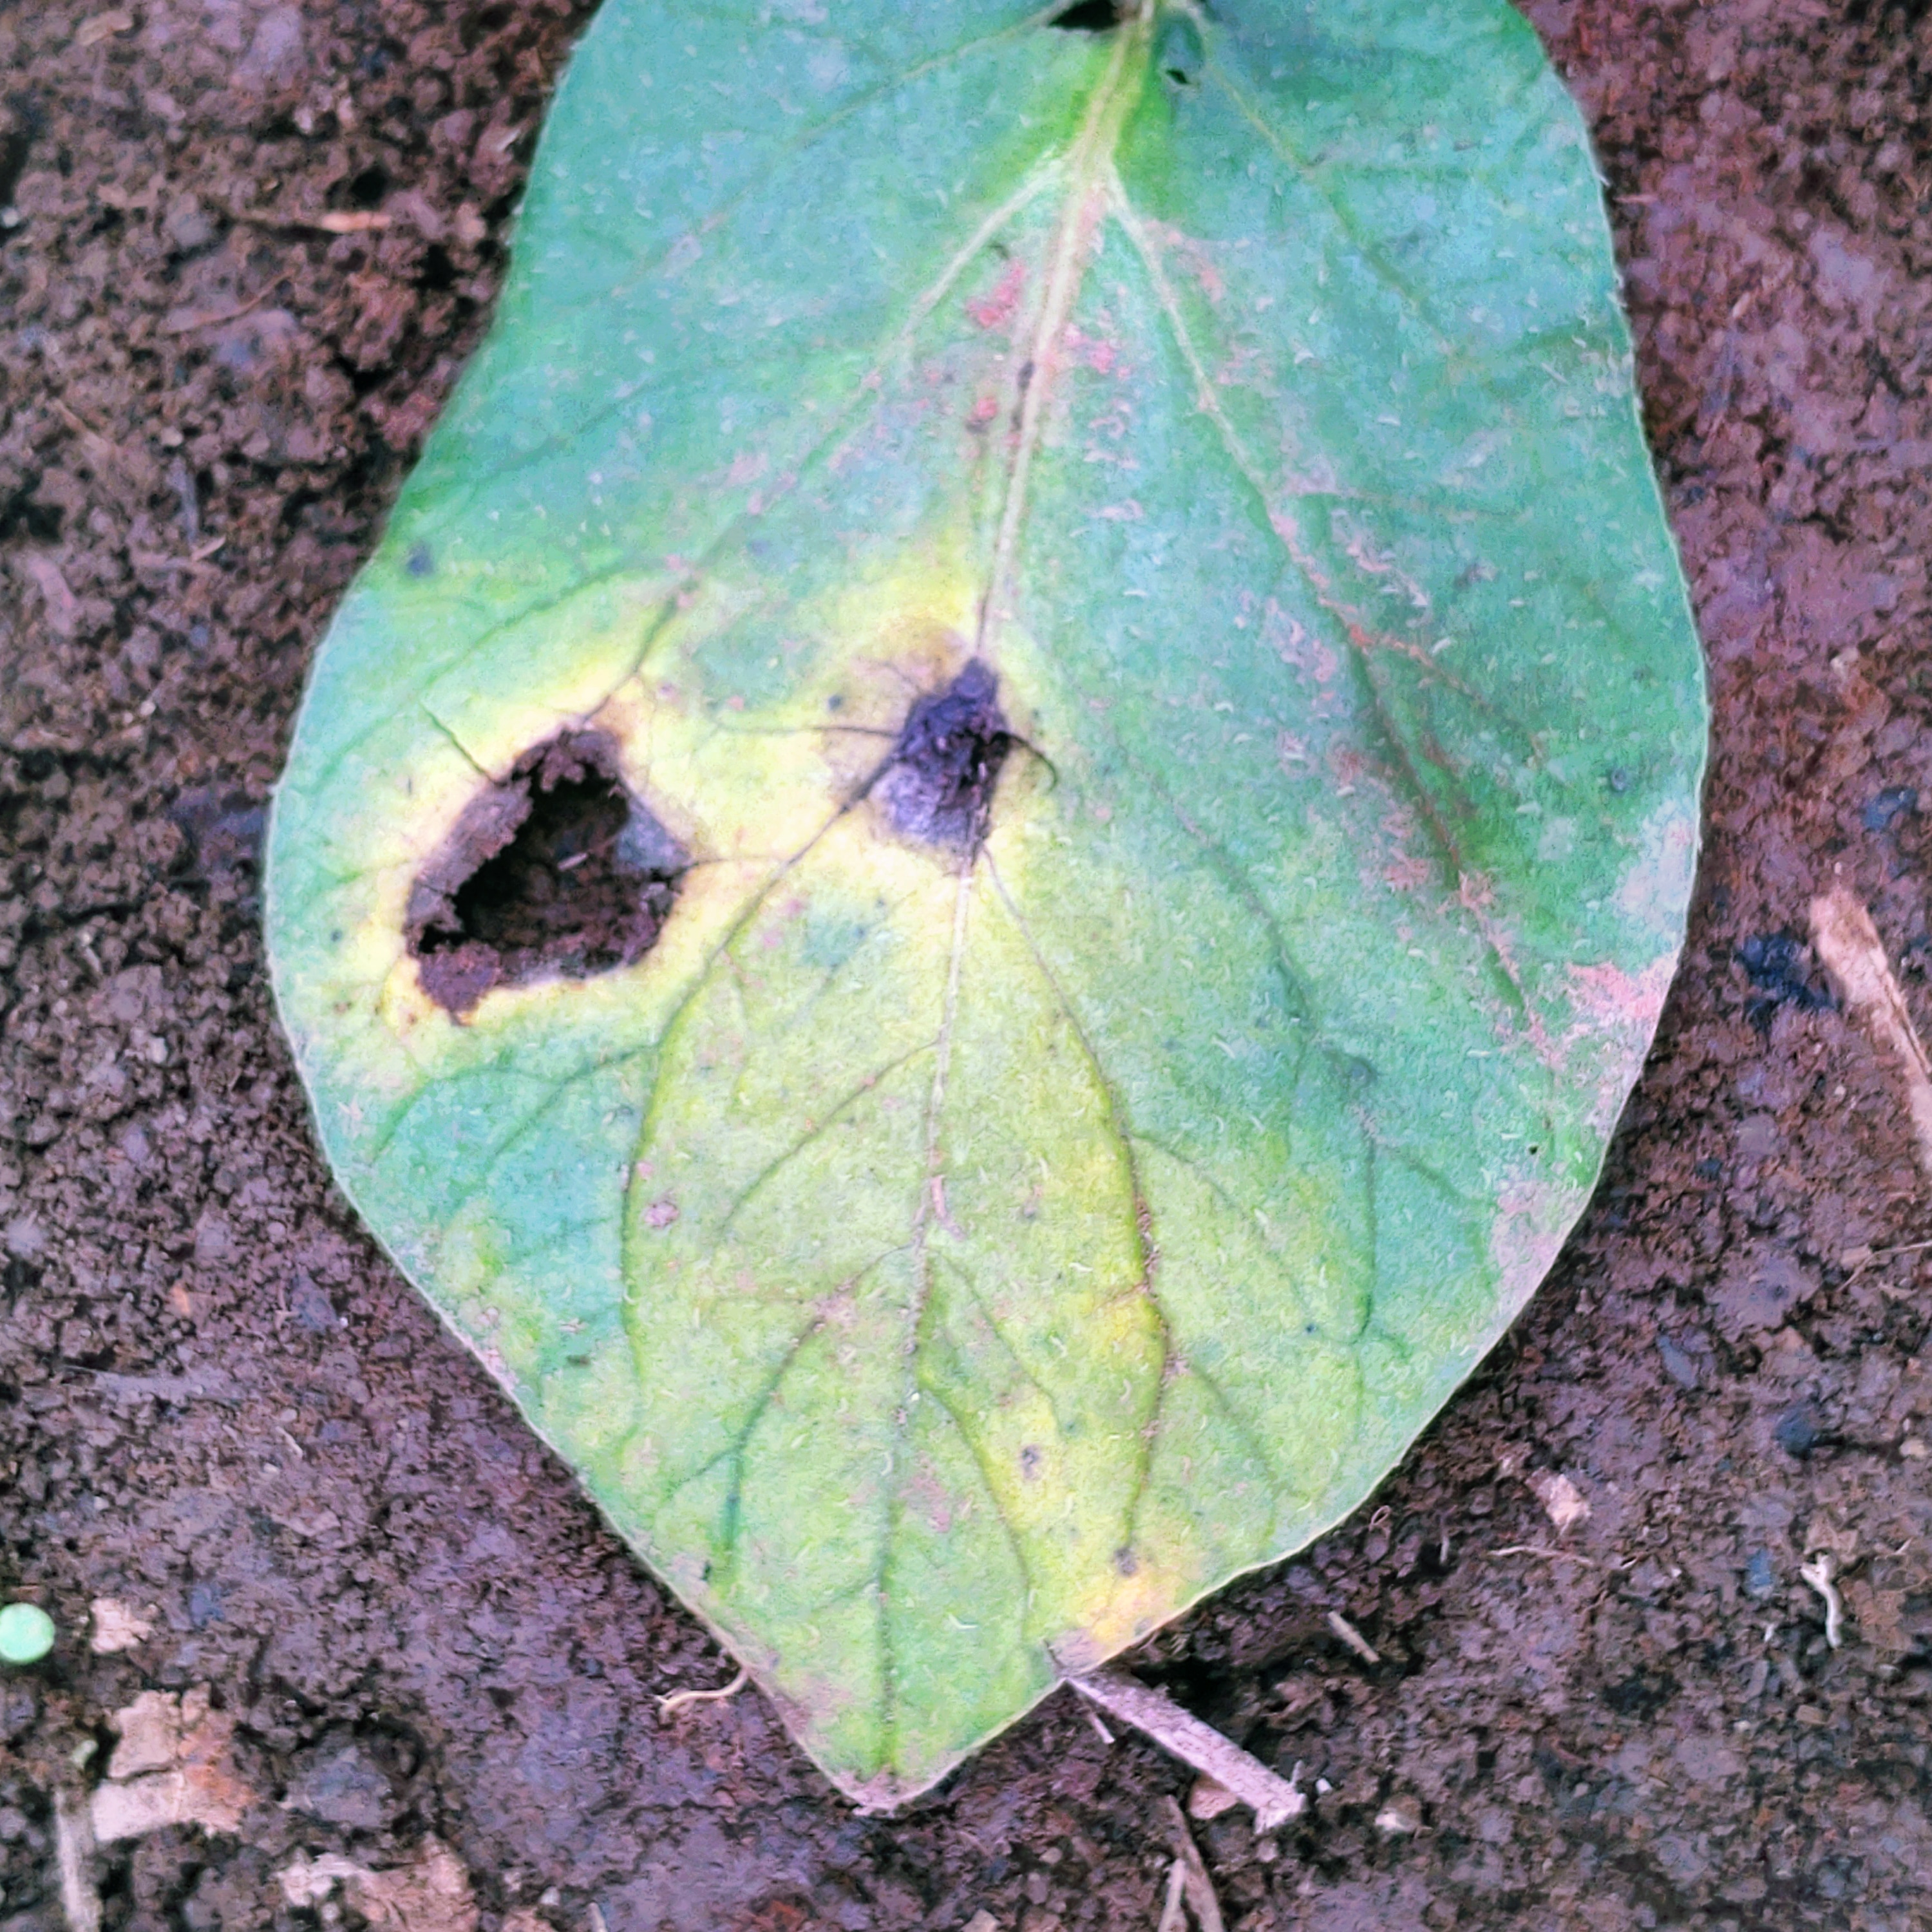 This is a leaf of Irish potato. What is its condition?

late blight
